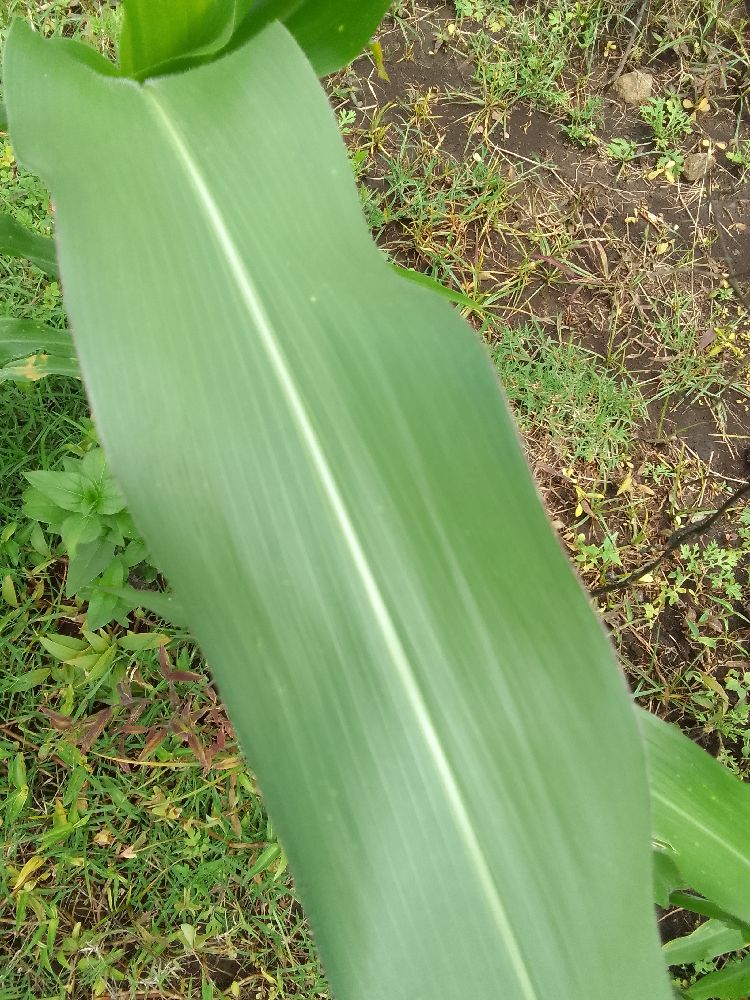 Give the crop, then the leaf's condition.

maize, healthy
